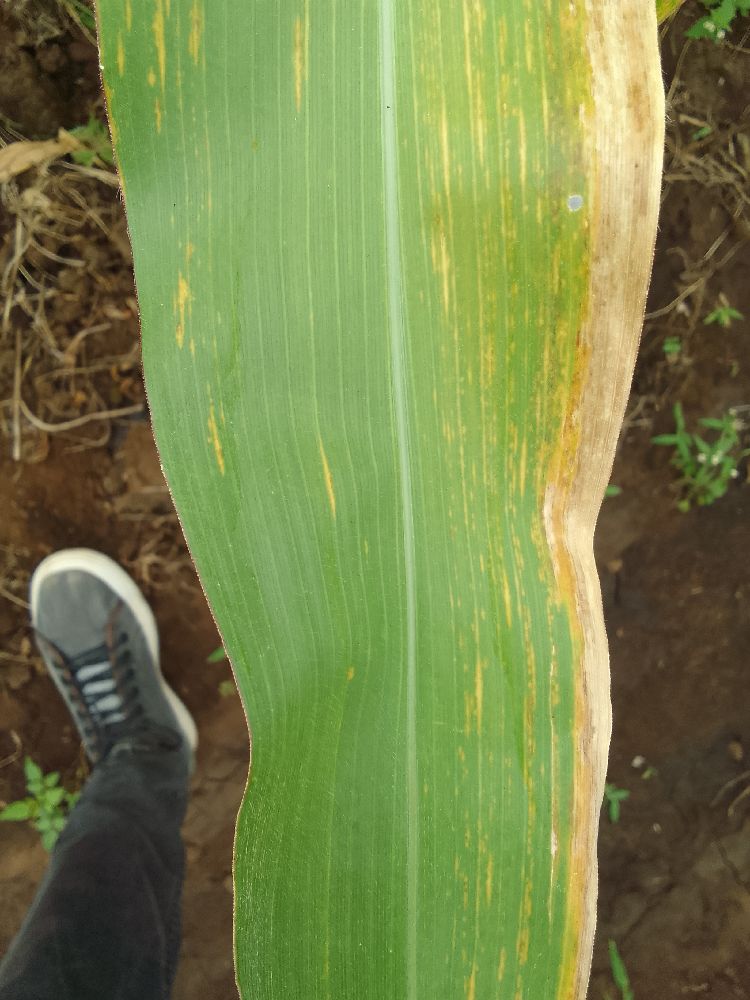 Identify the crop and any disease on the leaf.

maize, maize lethal necrosis
